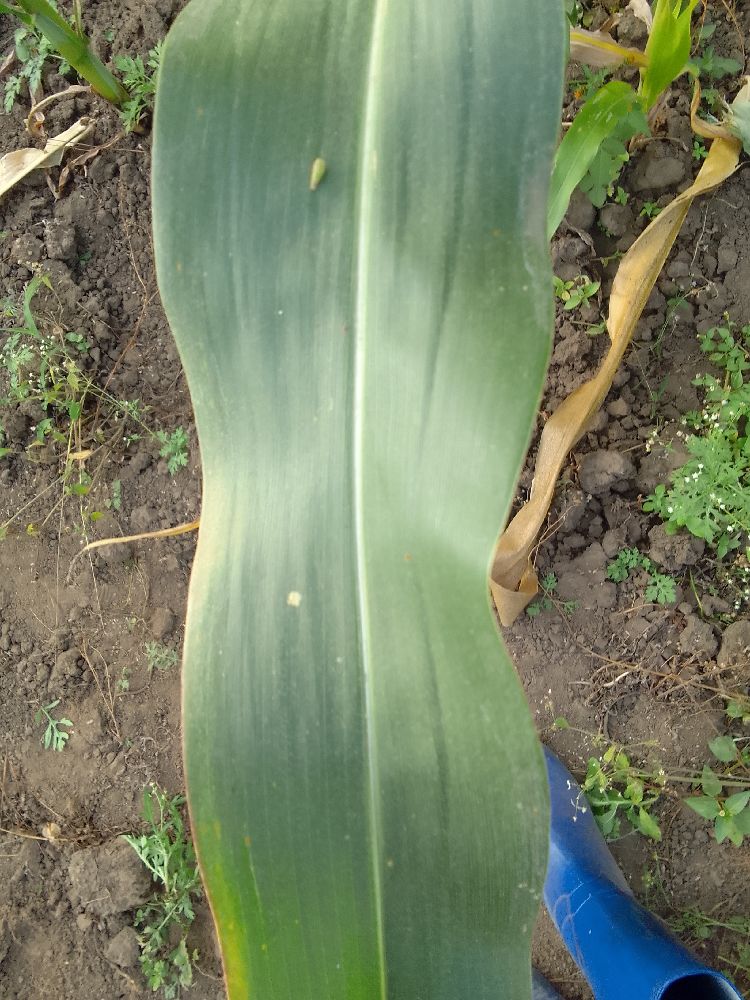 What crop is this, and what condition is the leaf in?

maize, healthy
